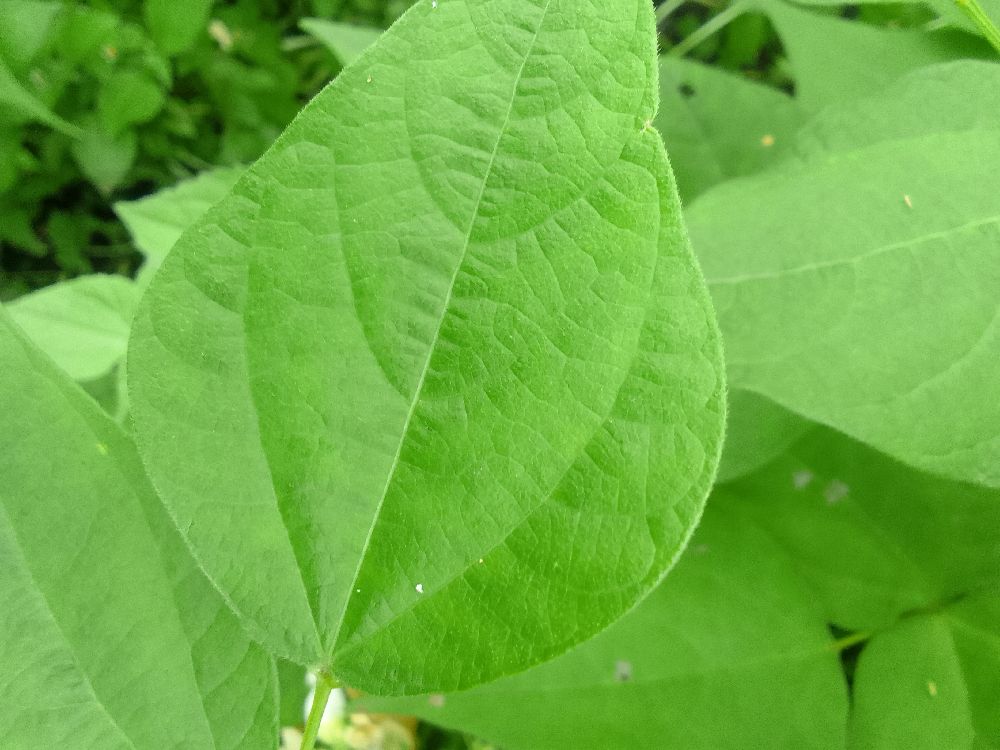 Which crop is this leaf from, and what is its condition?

common bean, healthy
